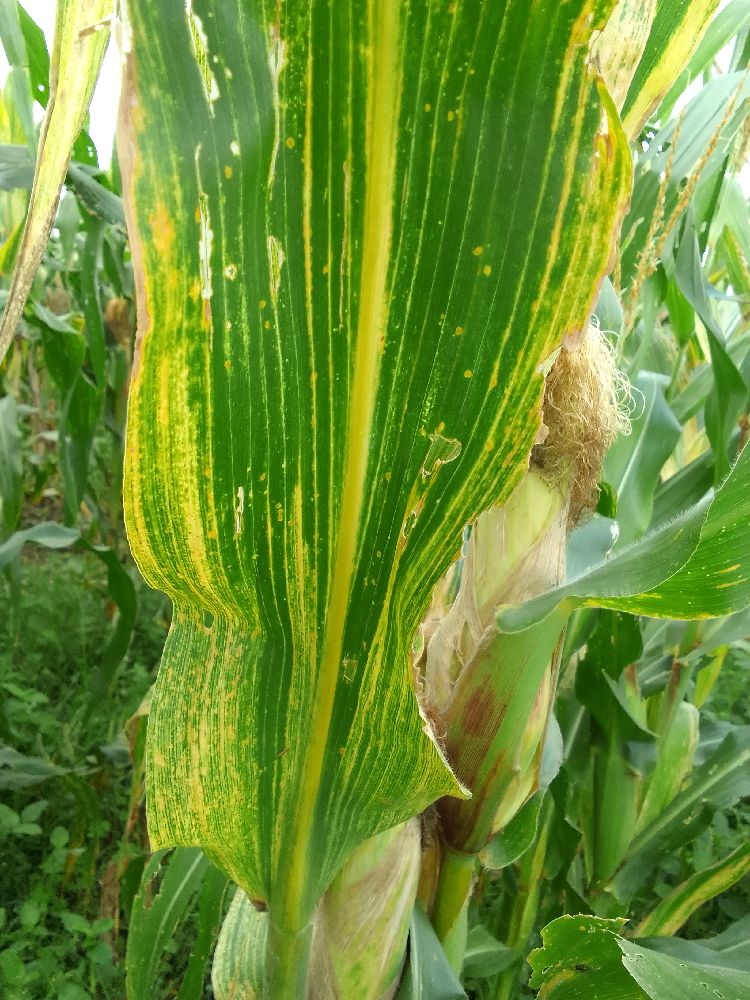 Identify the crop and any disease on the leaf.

maize, maize lethal necrosis
